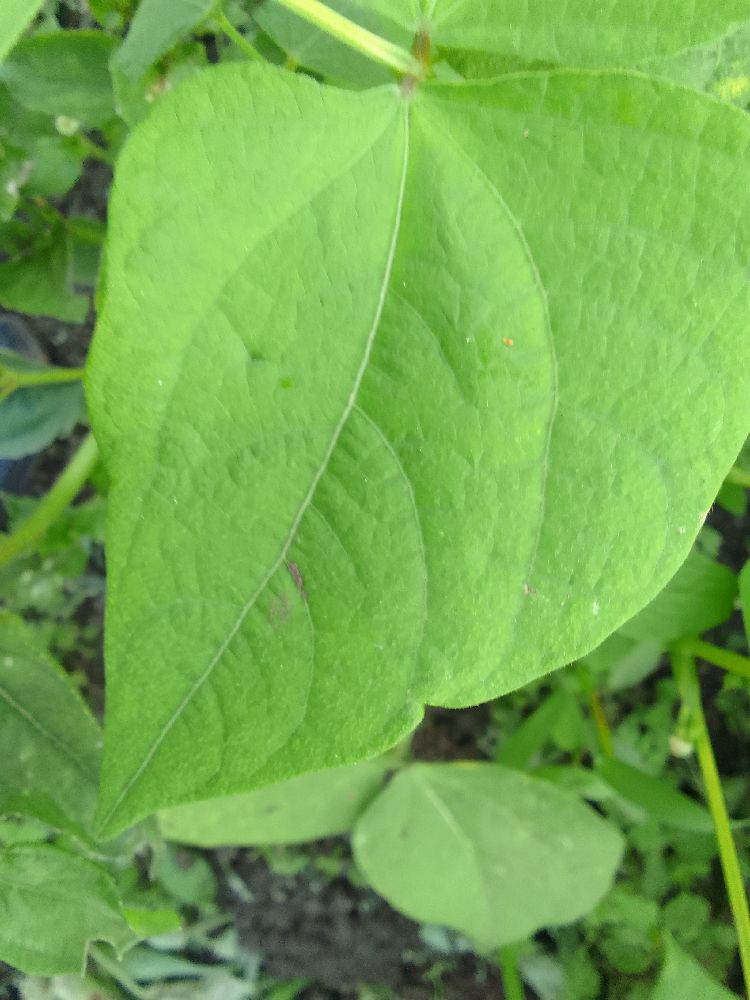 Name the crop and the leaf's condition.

common bean, healthy
